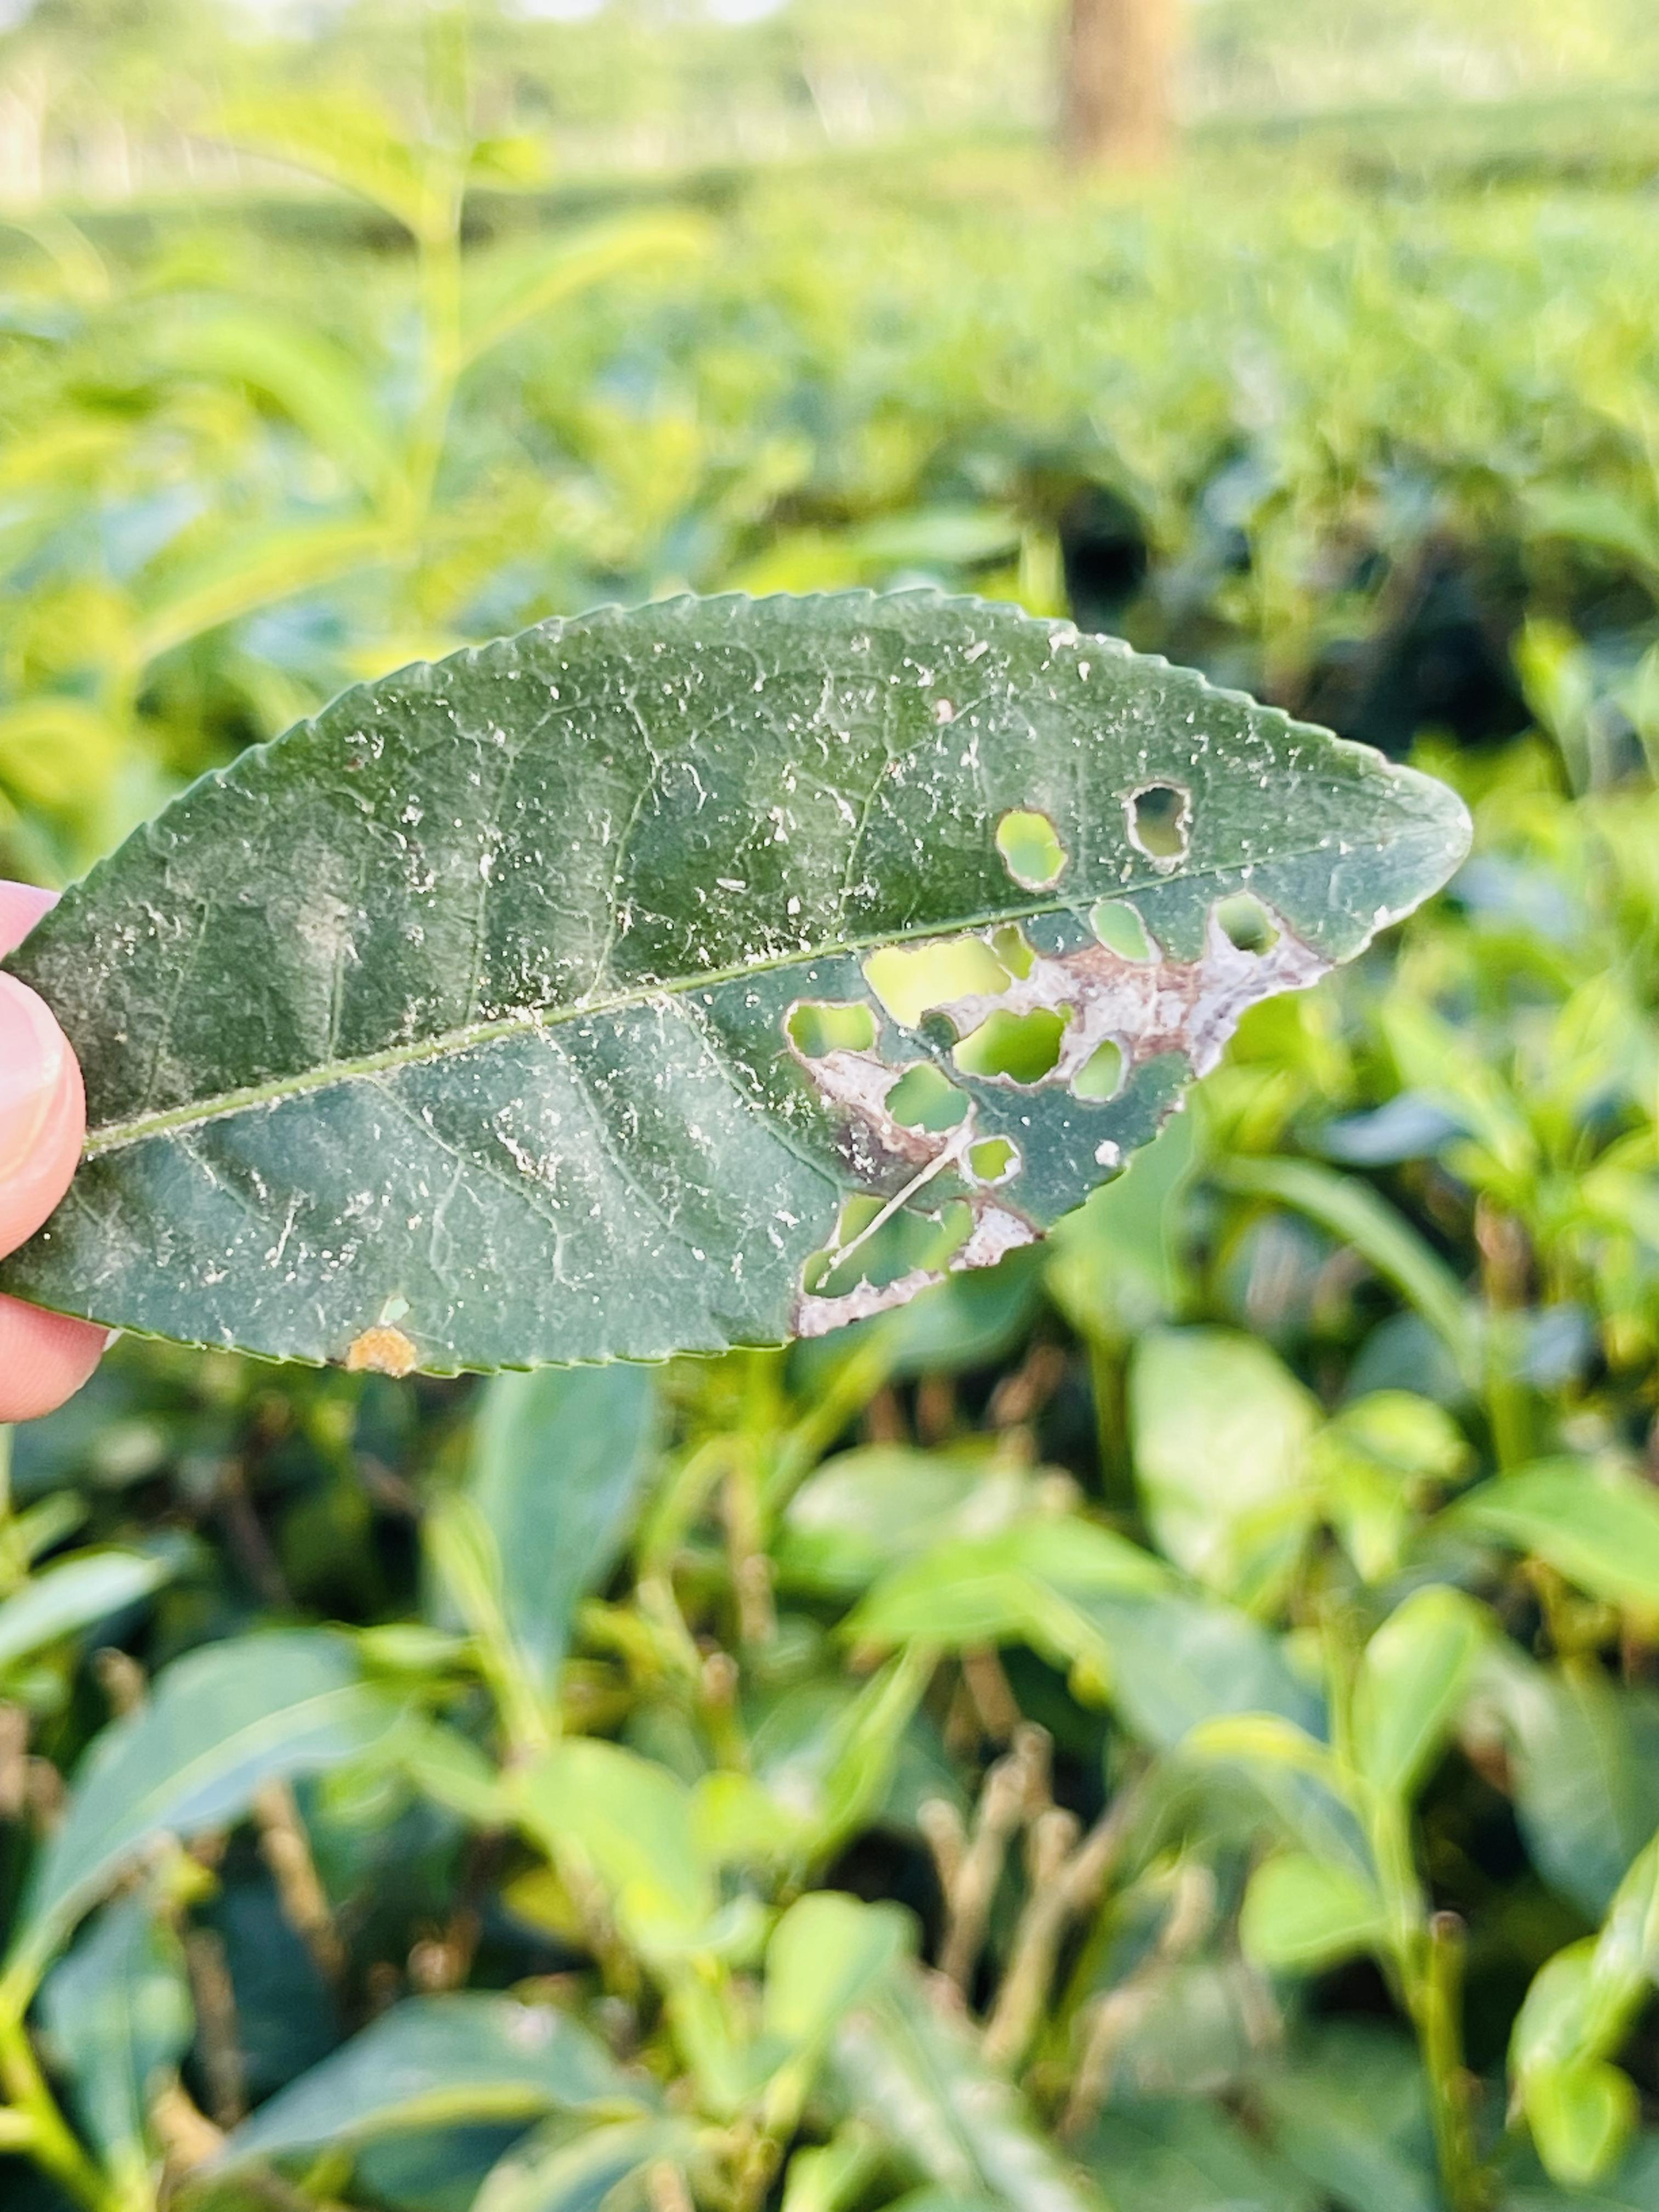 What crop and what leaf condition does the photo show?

tea, blight
